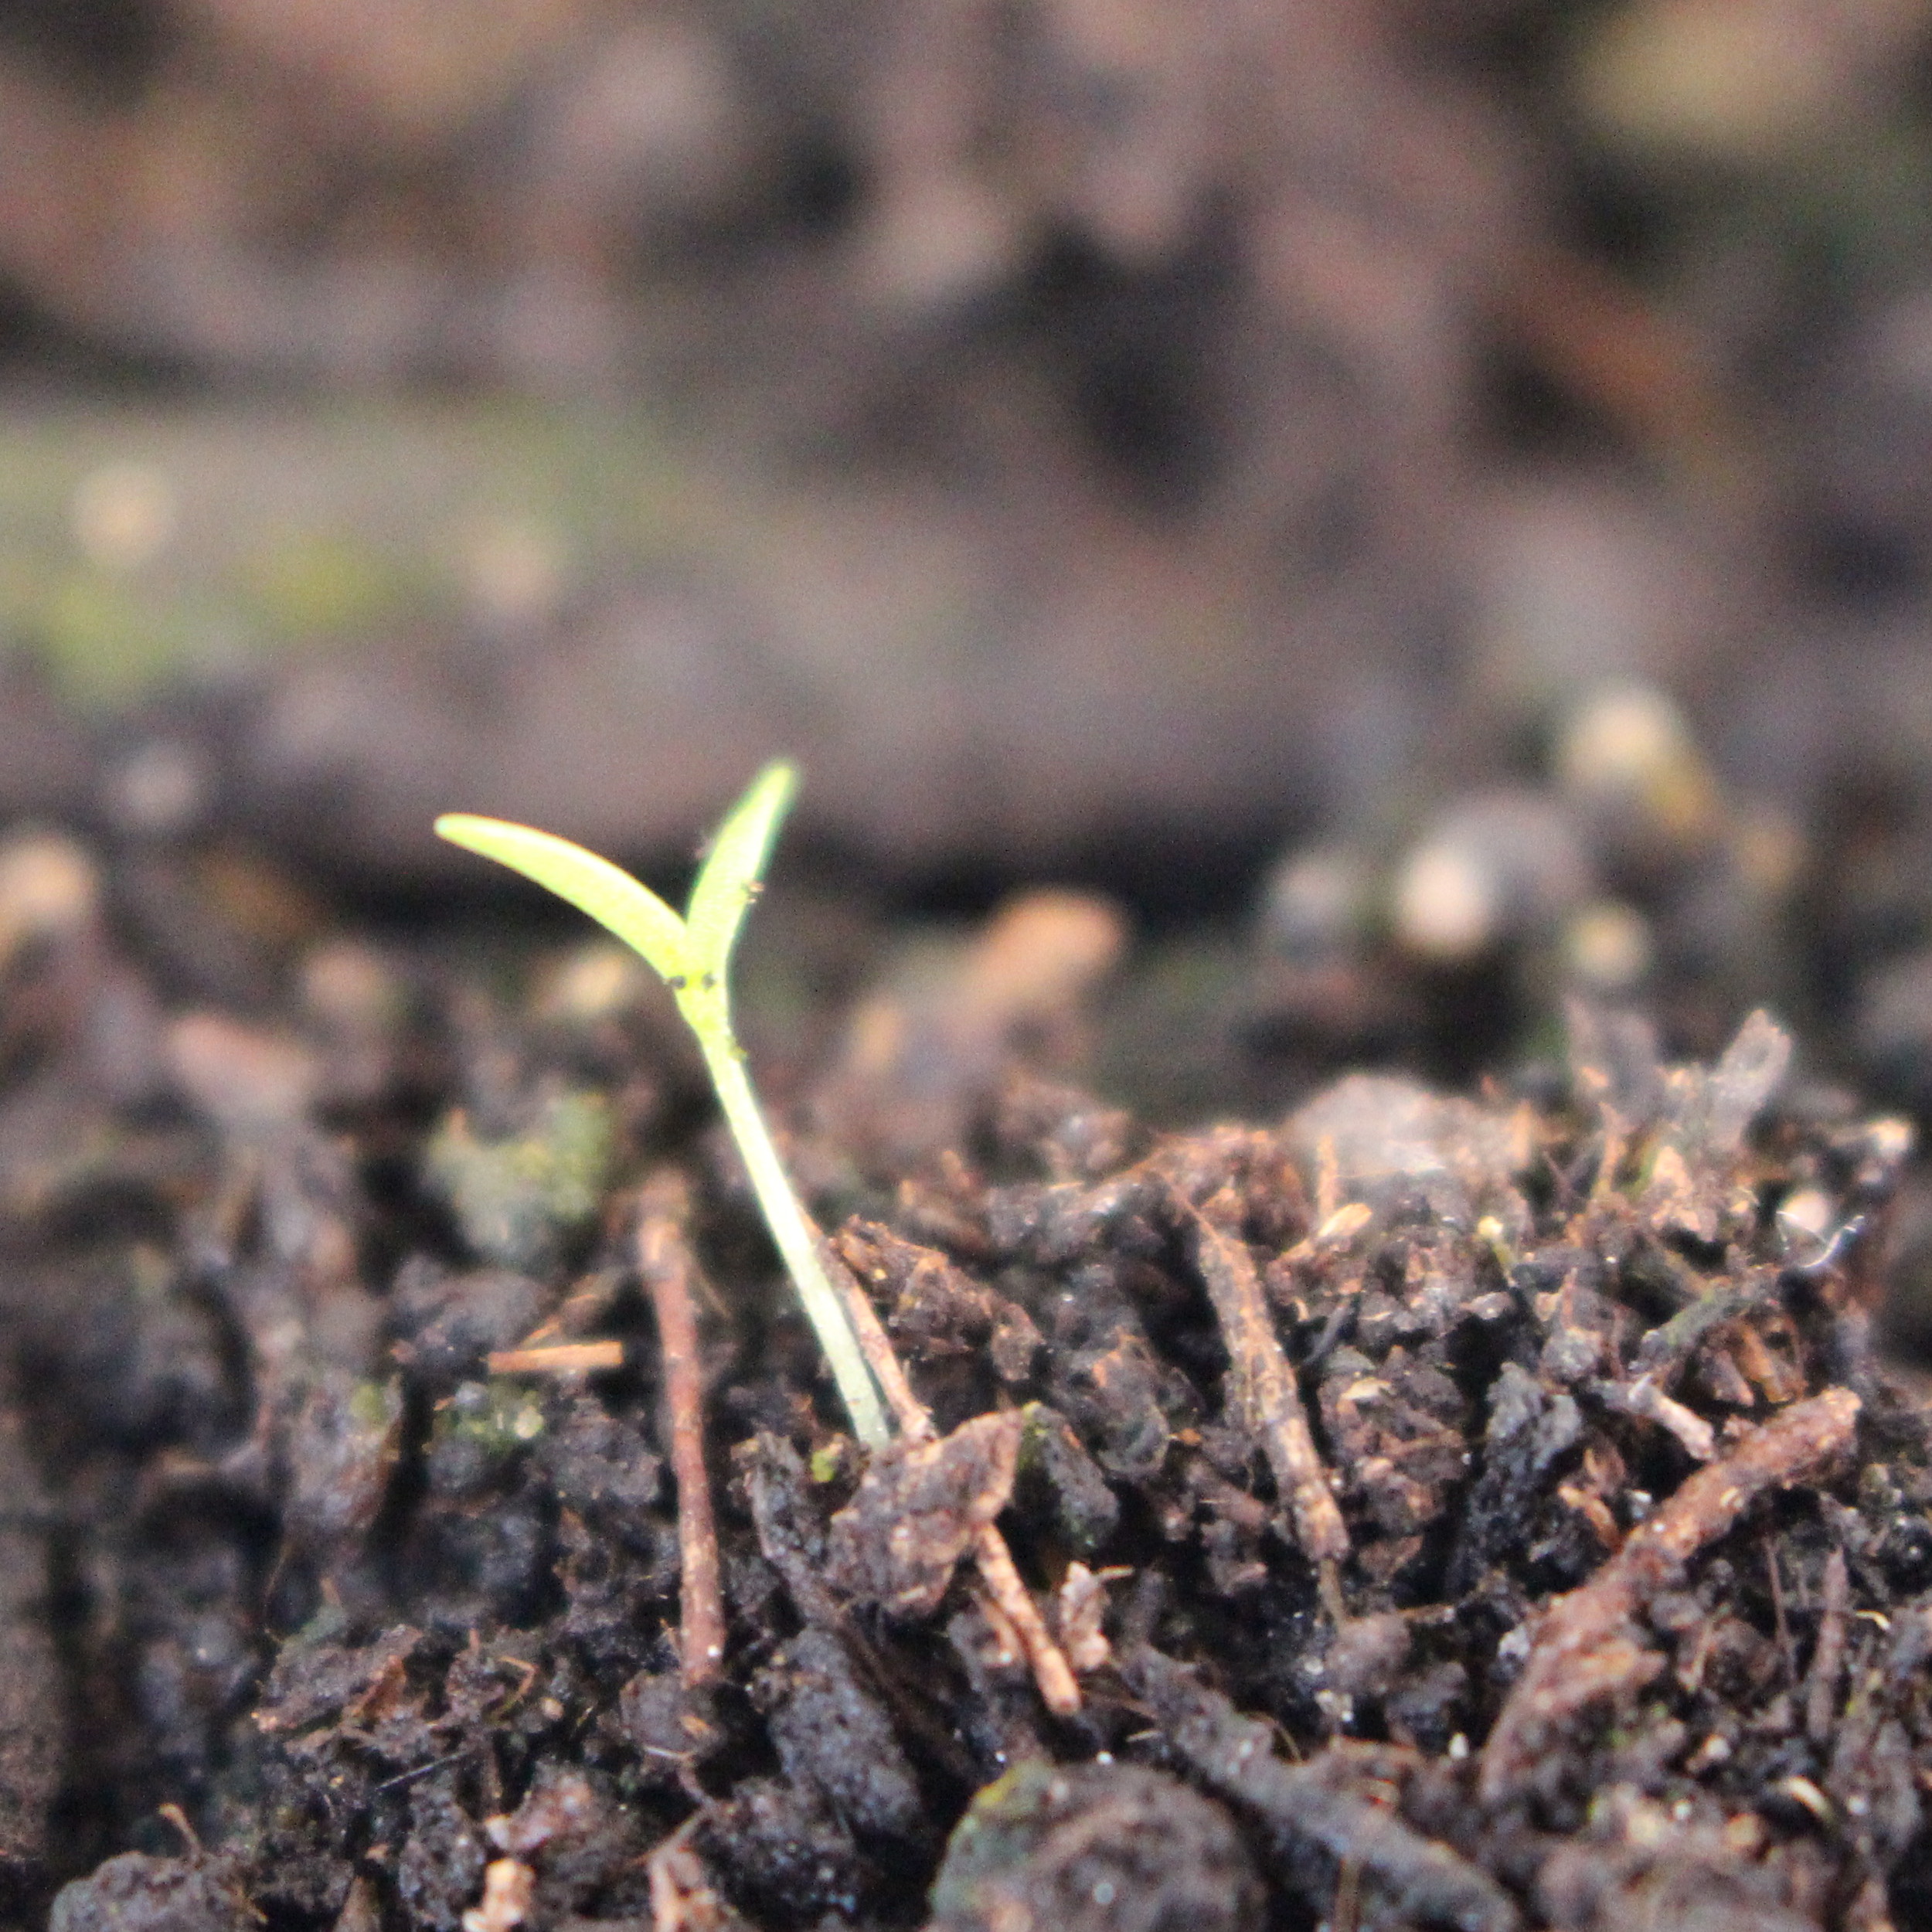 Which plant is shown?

Papaver rhoeas
